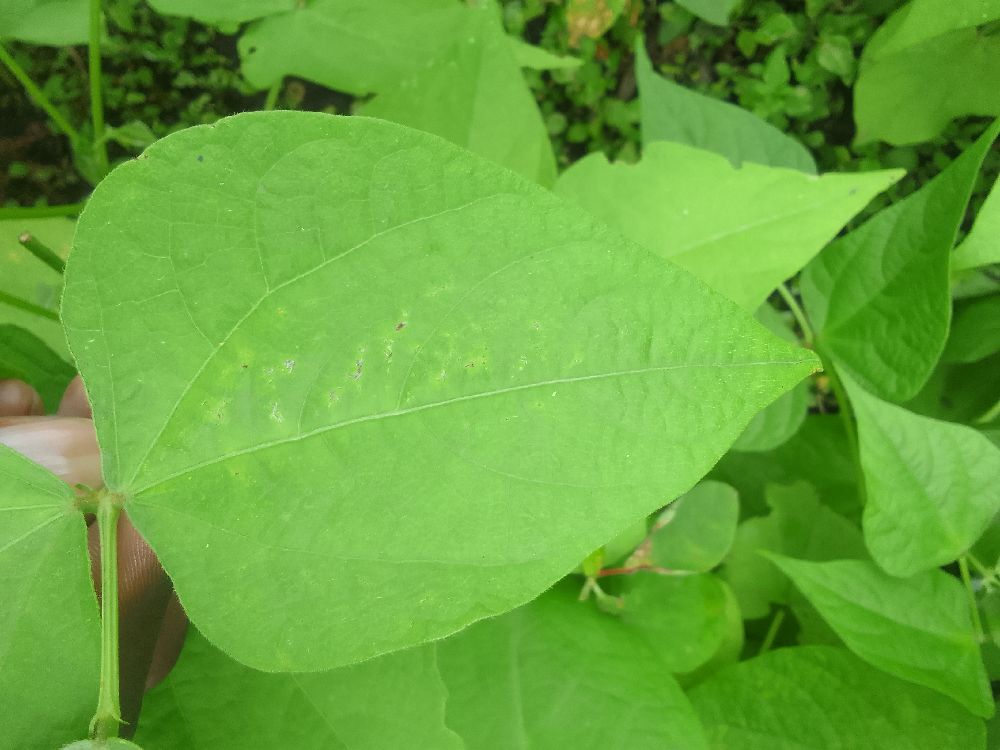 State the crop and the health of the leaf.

common bean, healthy
